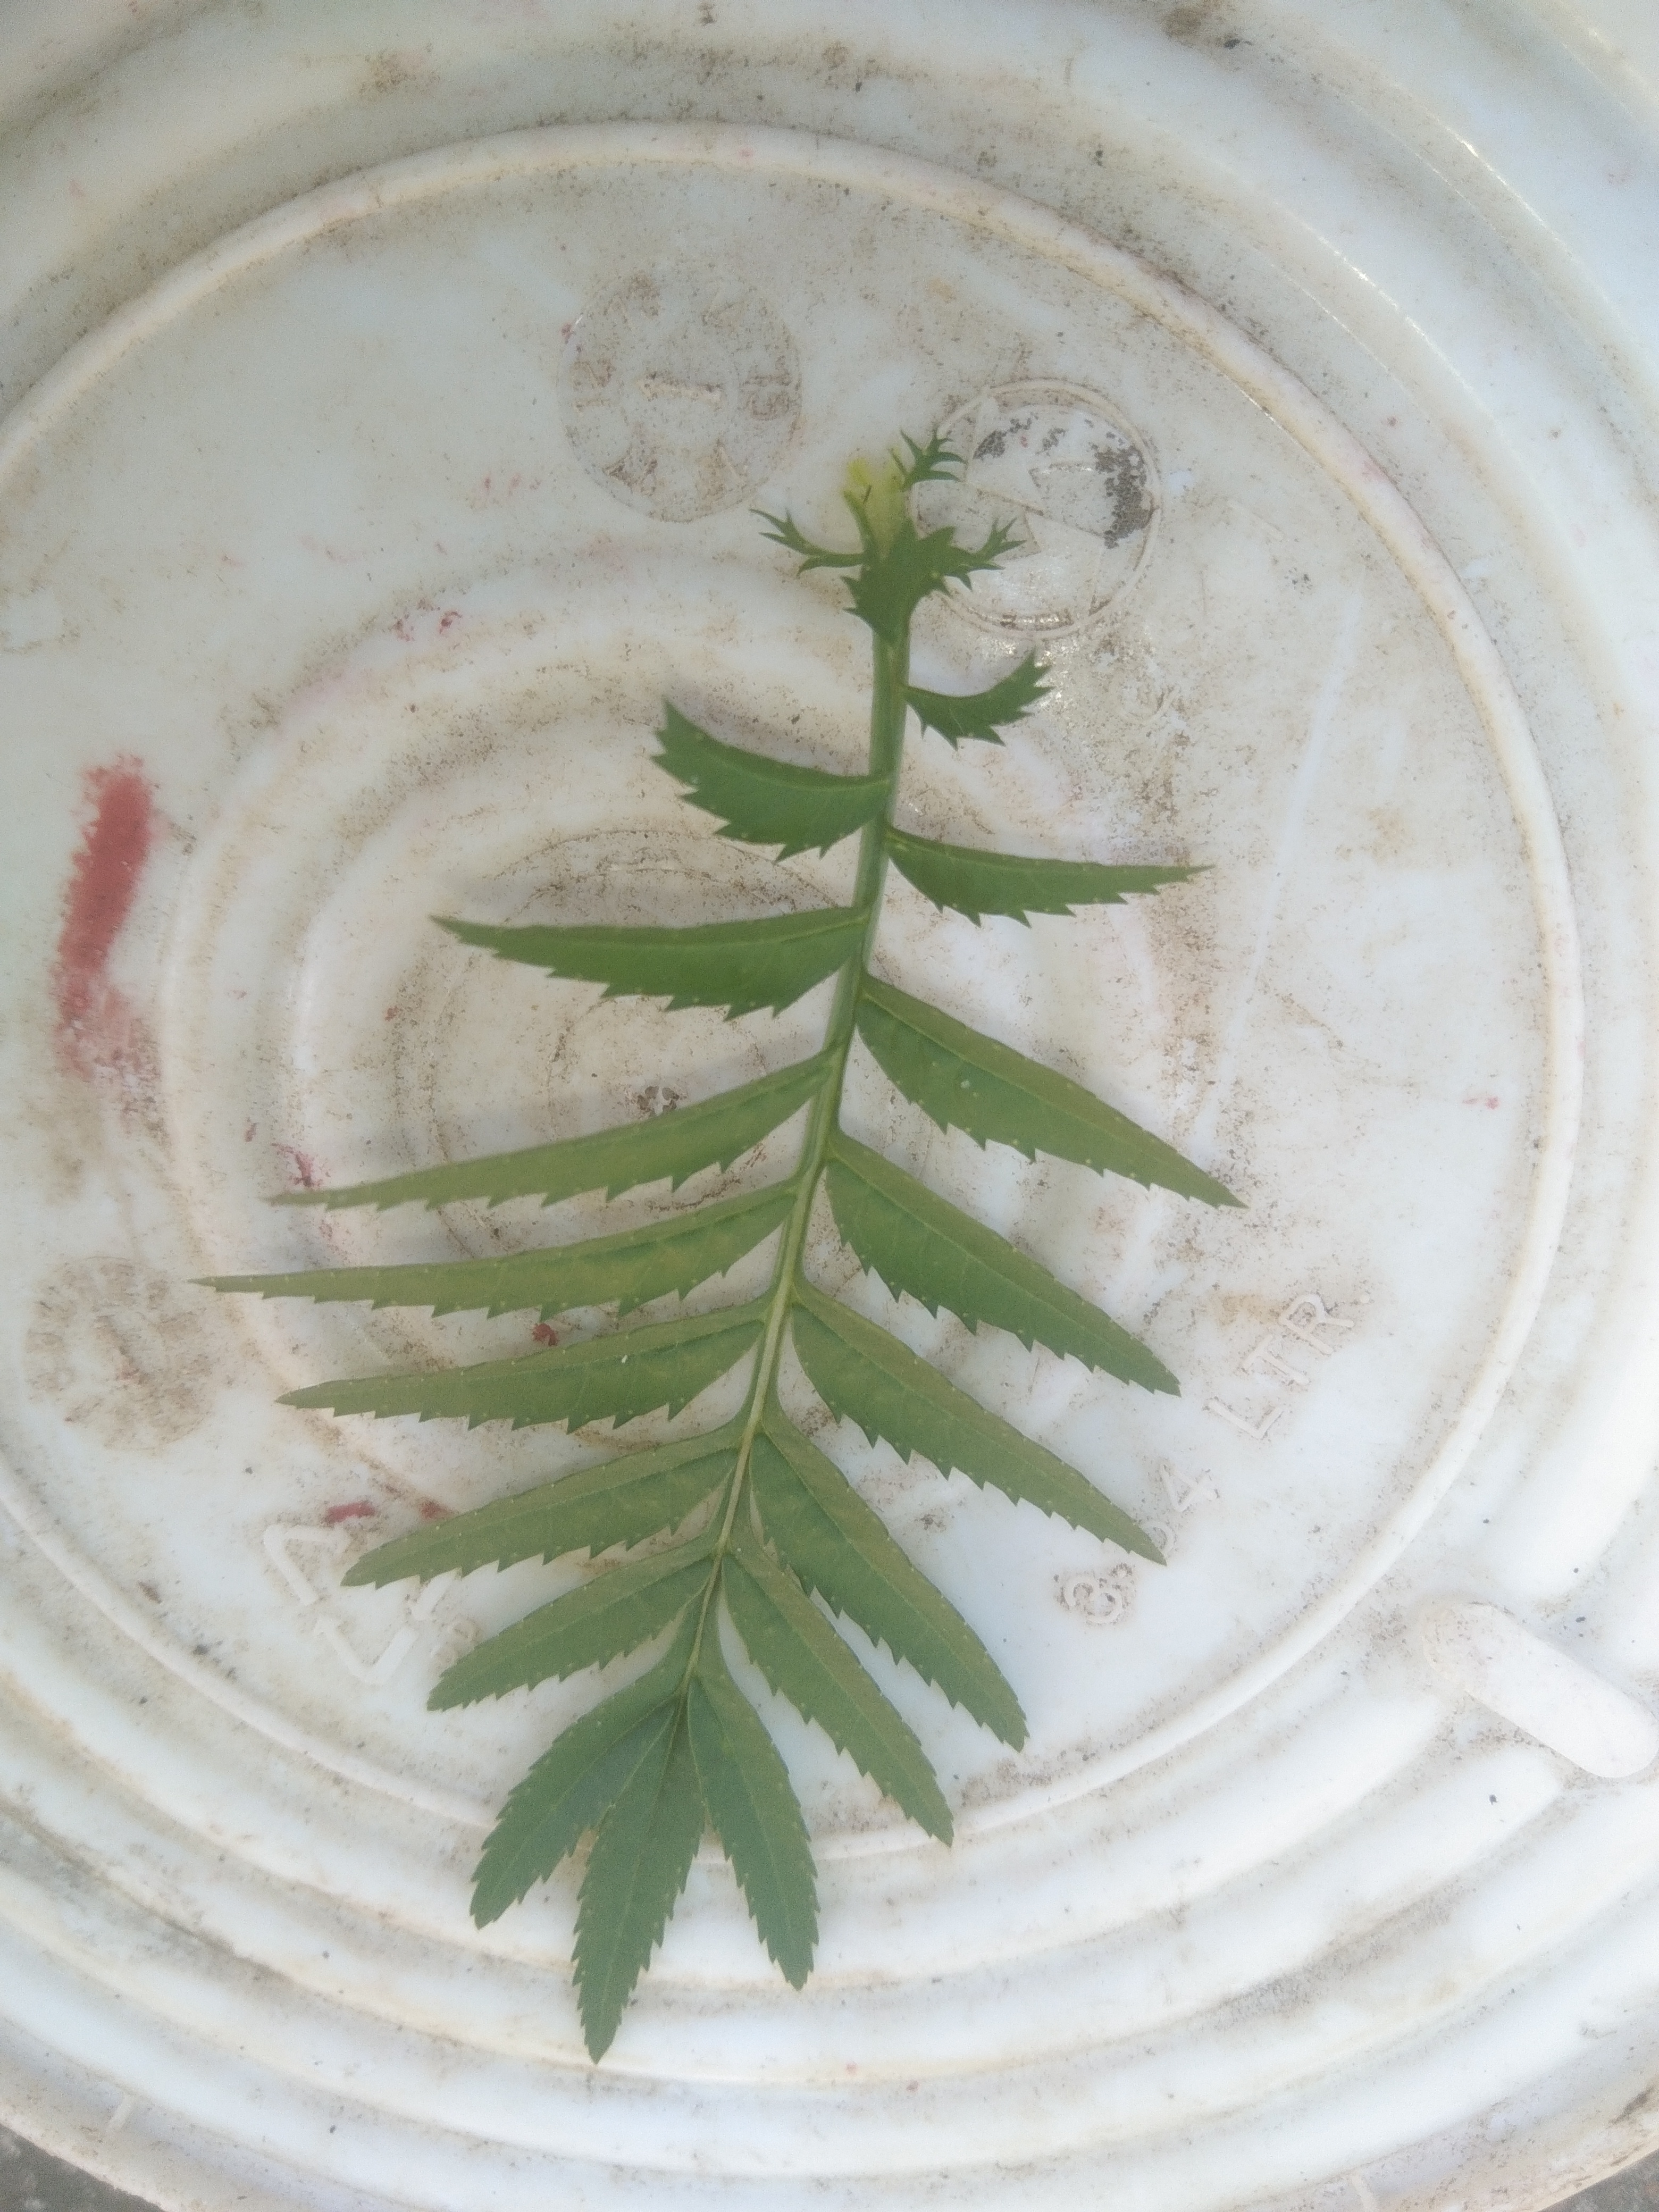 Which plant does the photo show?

marigold
